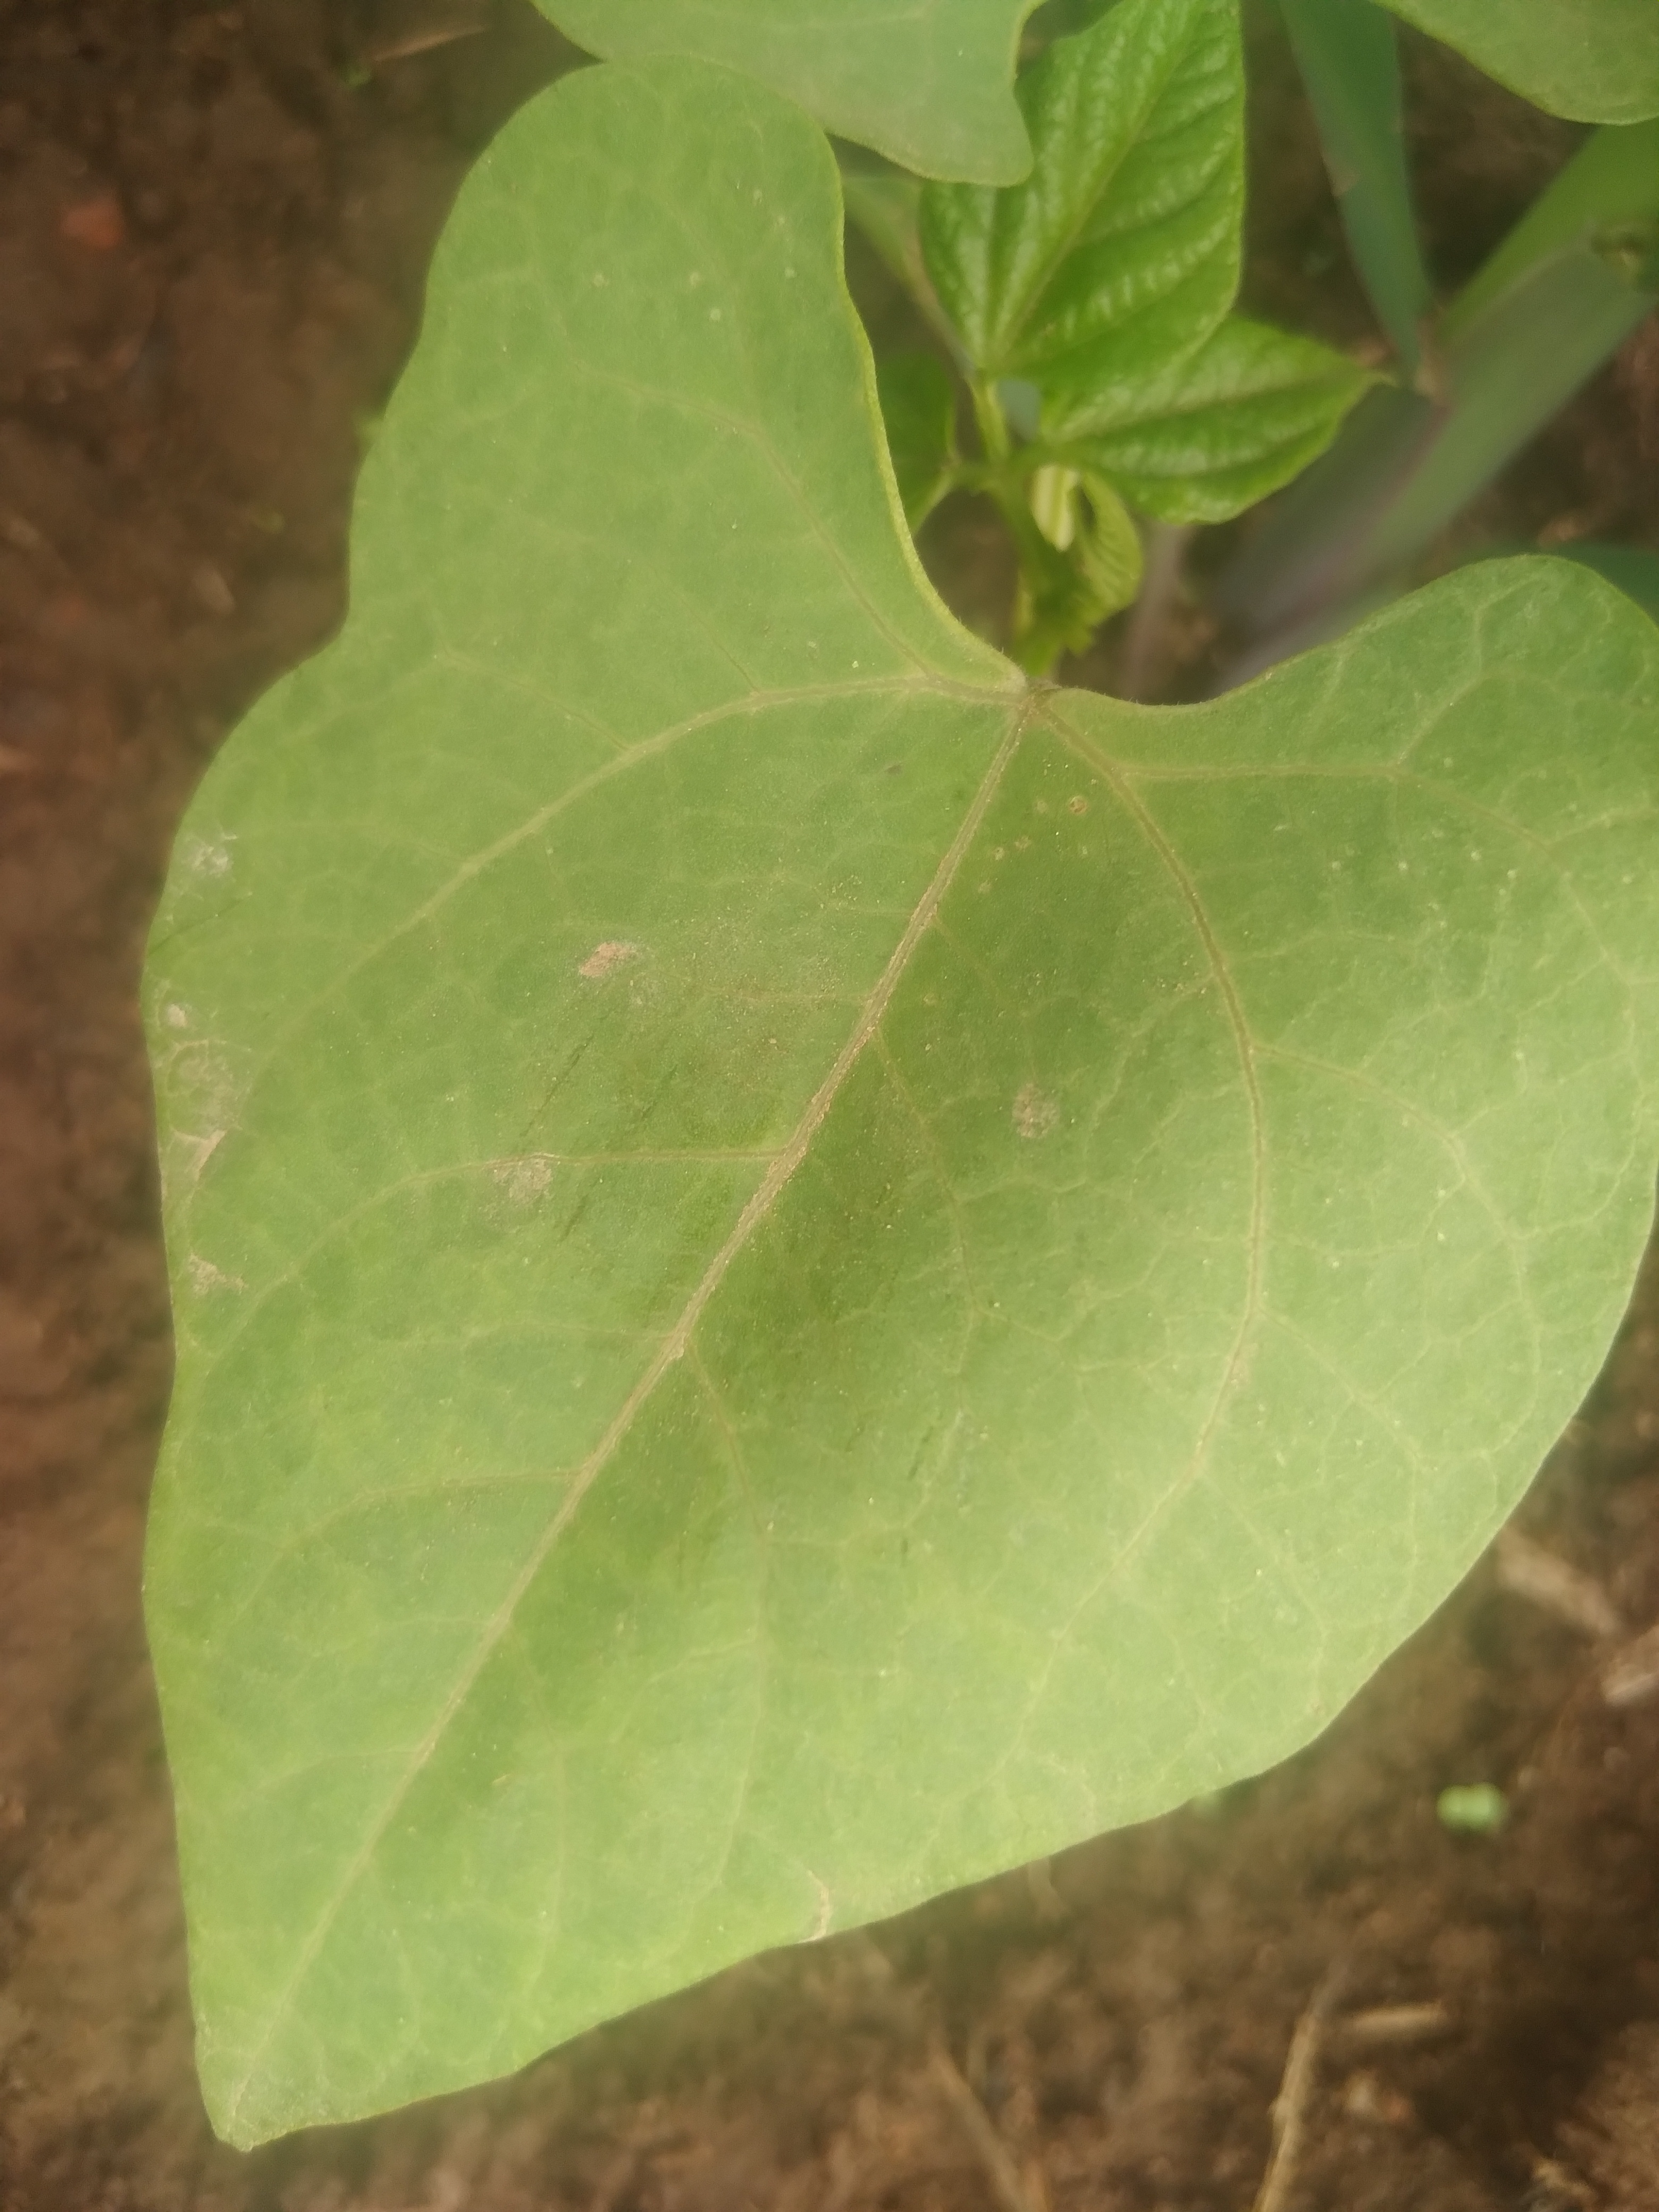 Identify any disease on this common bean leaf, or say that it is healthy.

healthy
